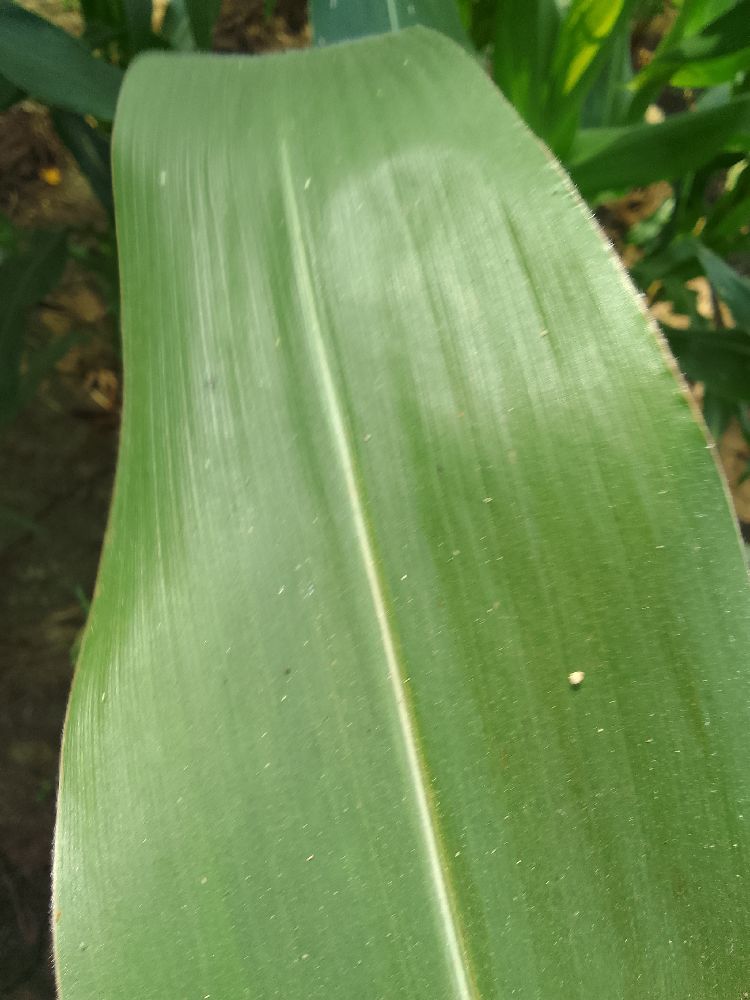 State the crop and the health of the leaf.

maize, healthy
